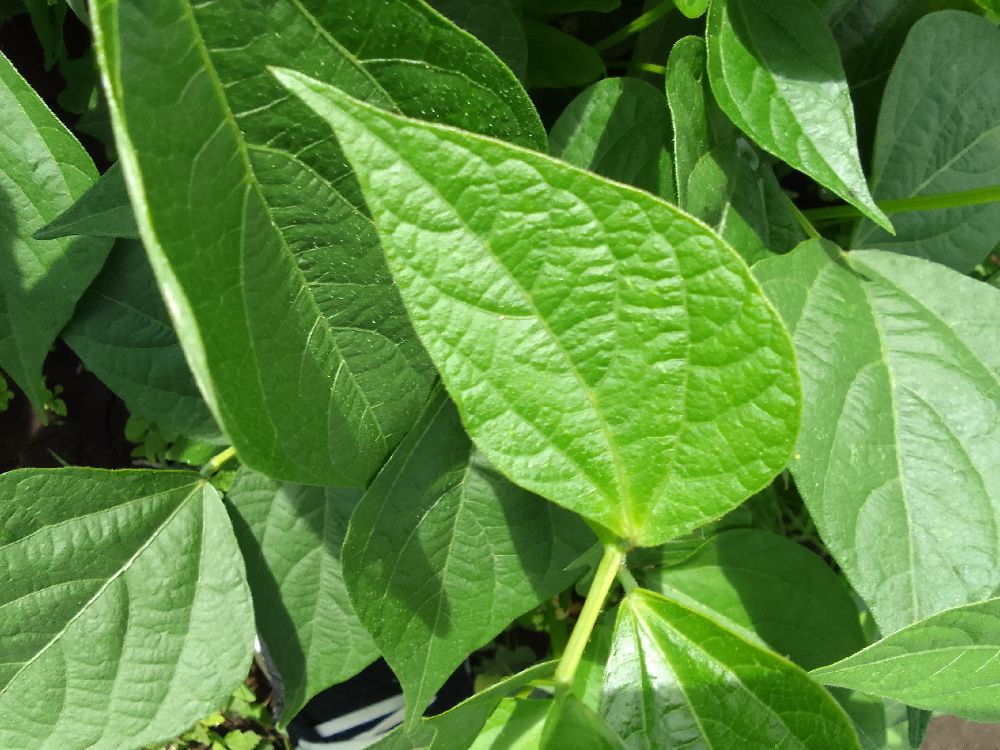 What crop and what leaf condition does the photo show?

common bean, healthy
